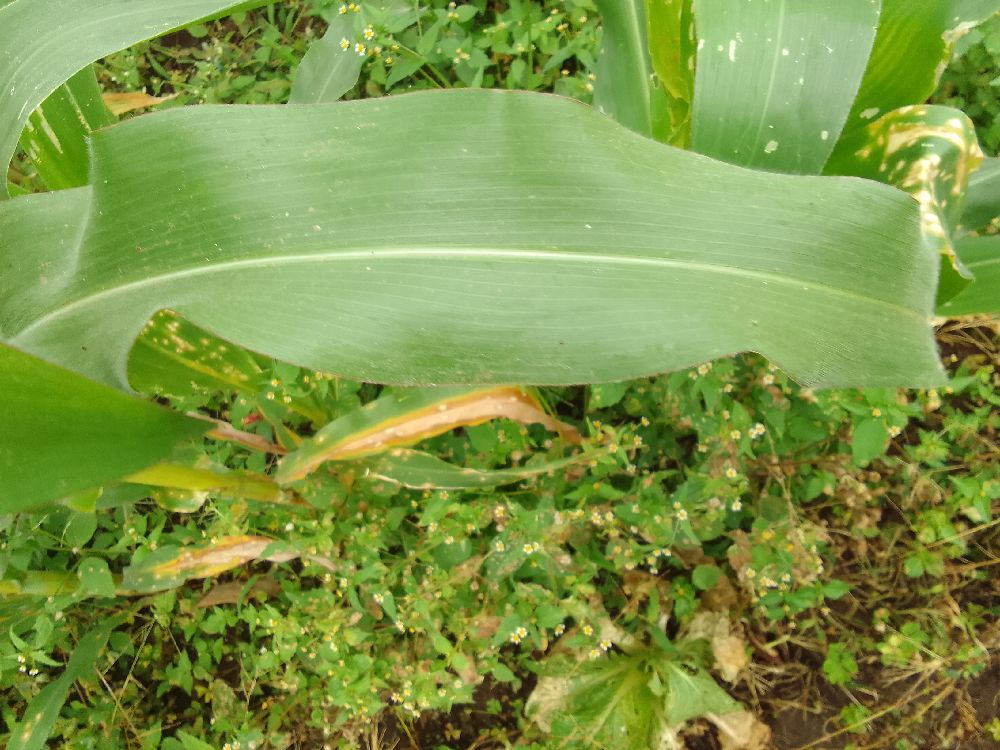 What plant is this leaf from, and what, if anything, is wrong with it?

maize, healthy
